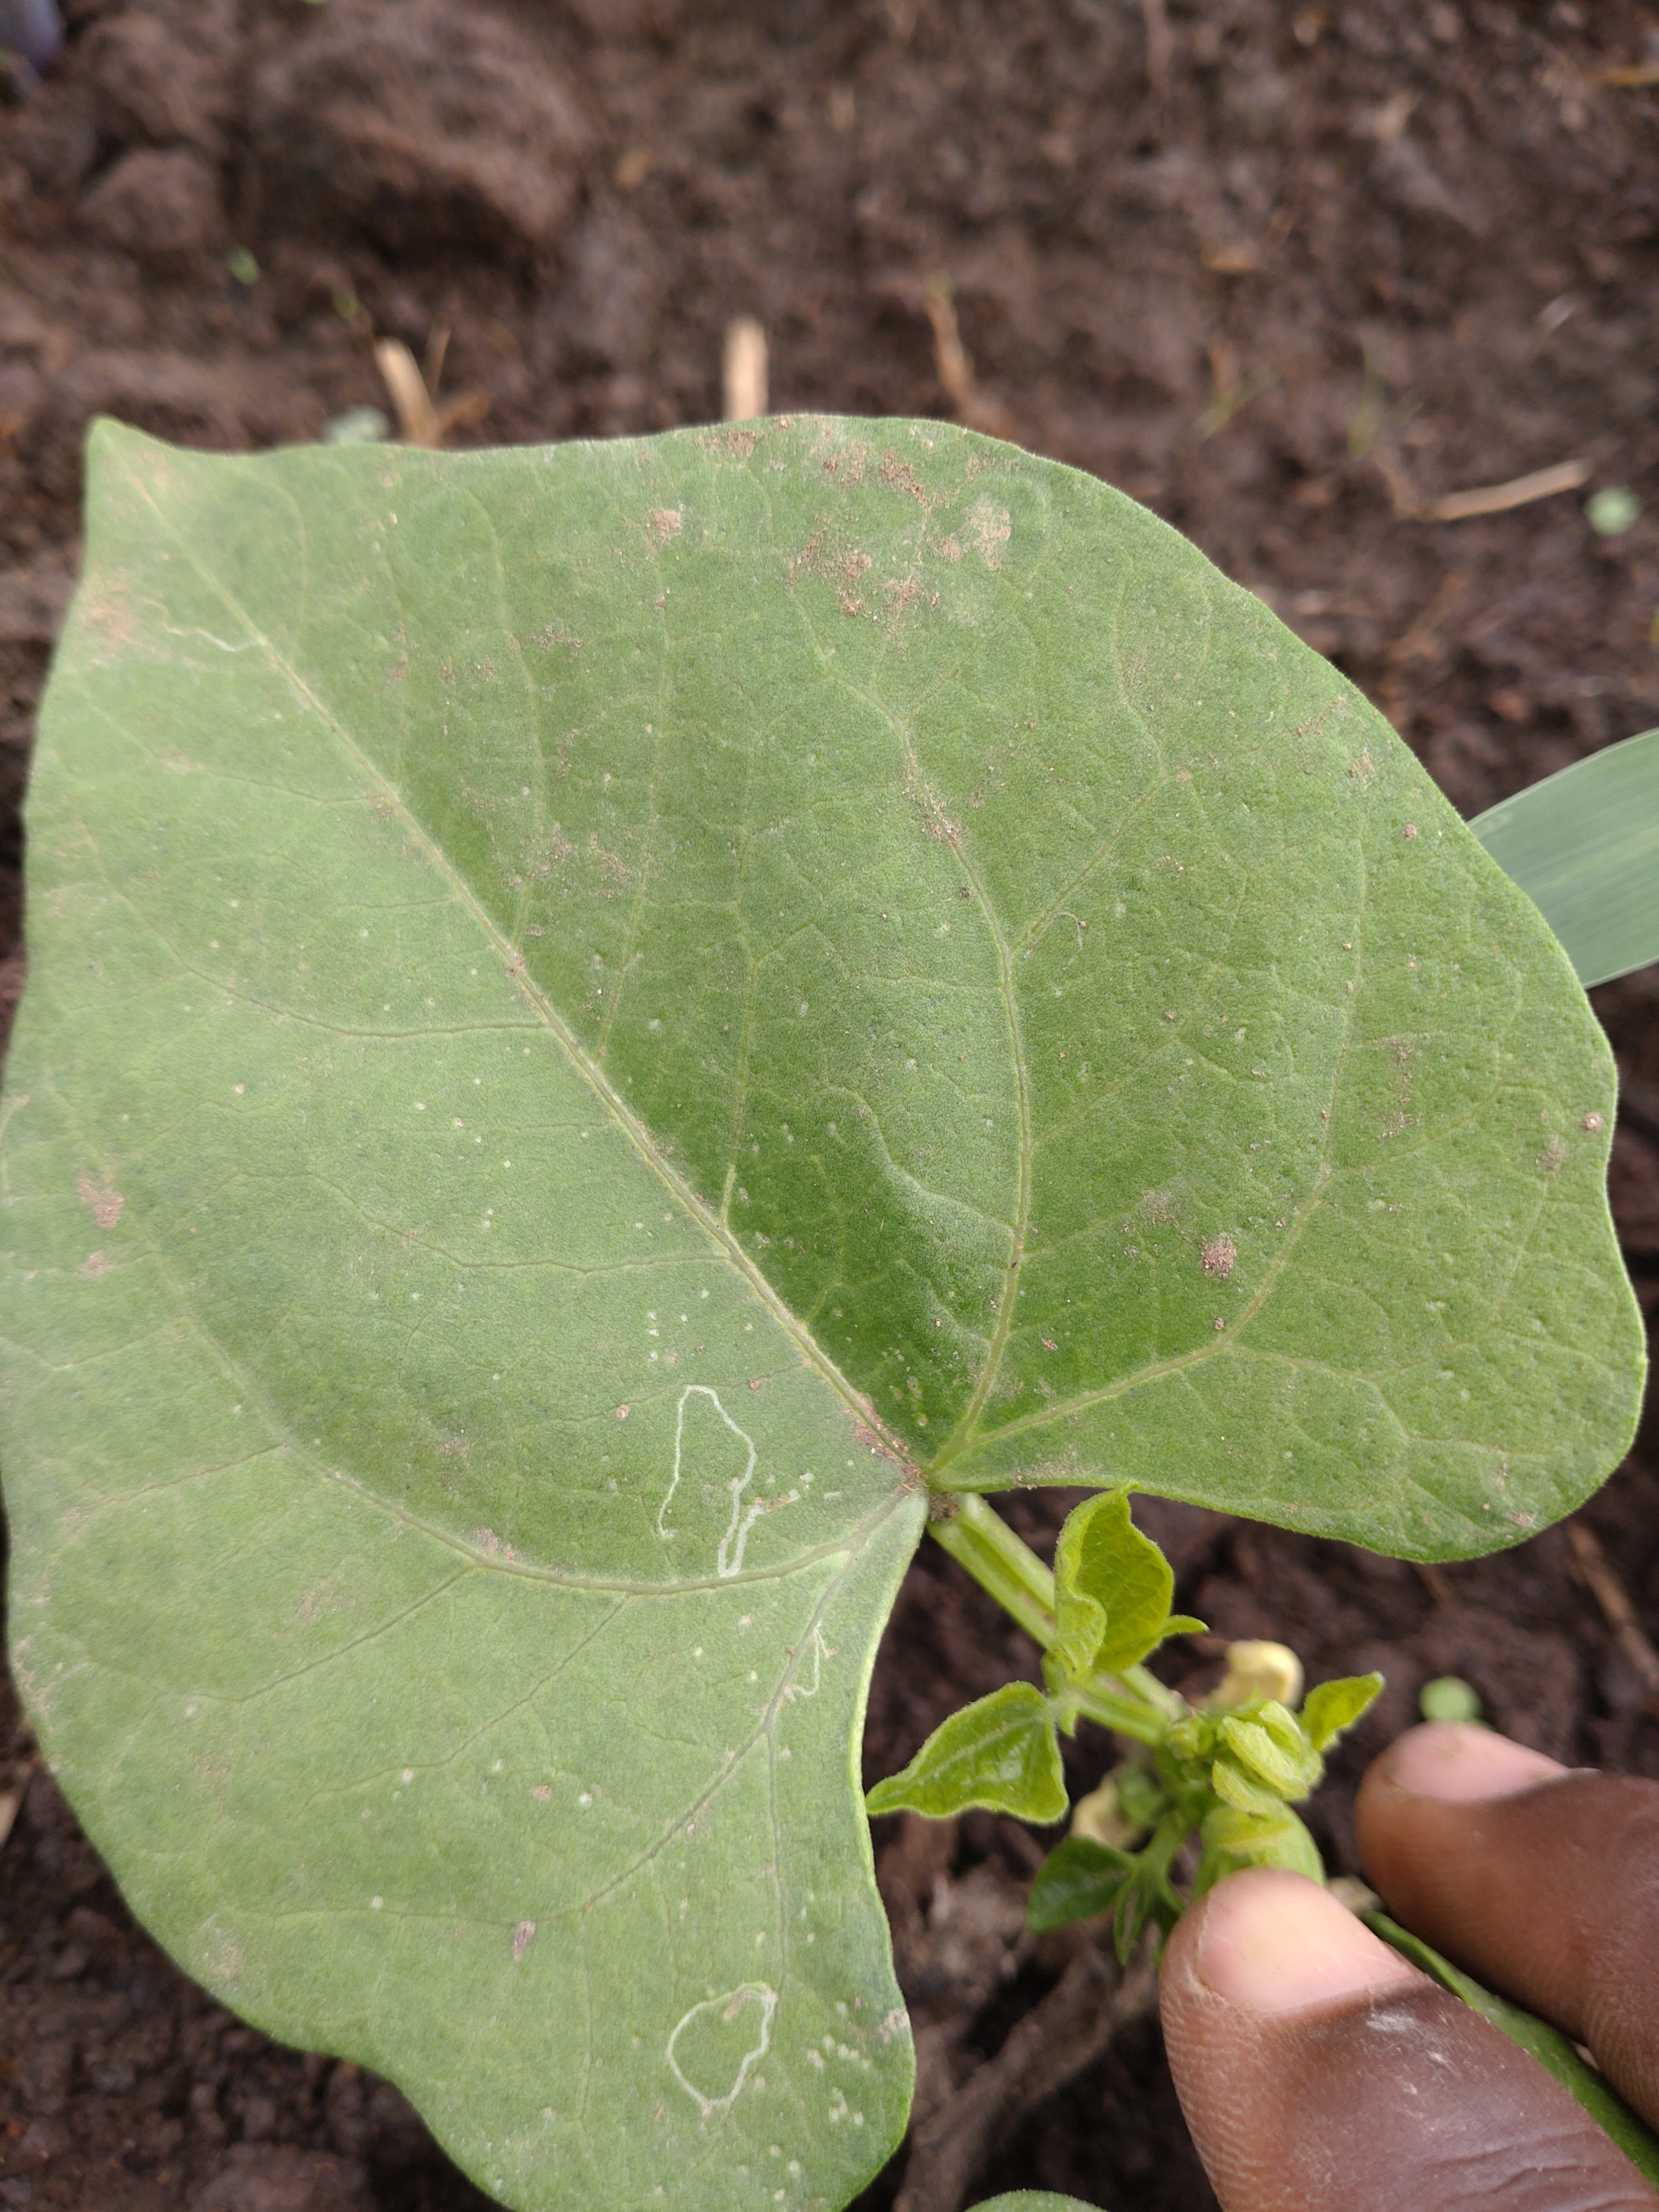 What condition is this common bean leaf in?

healthy
